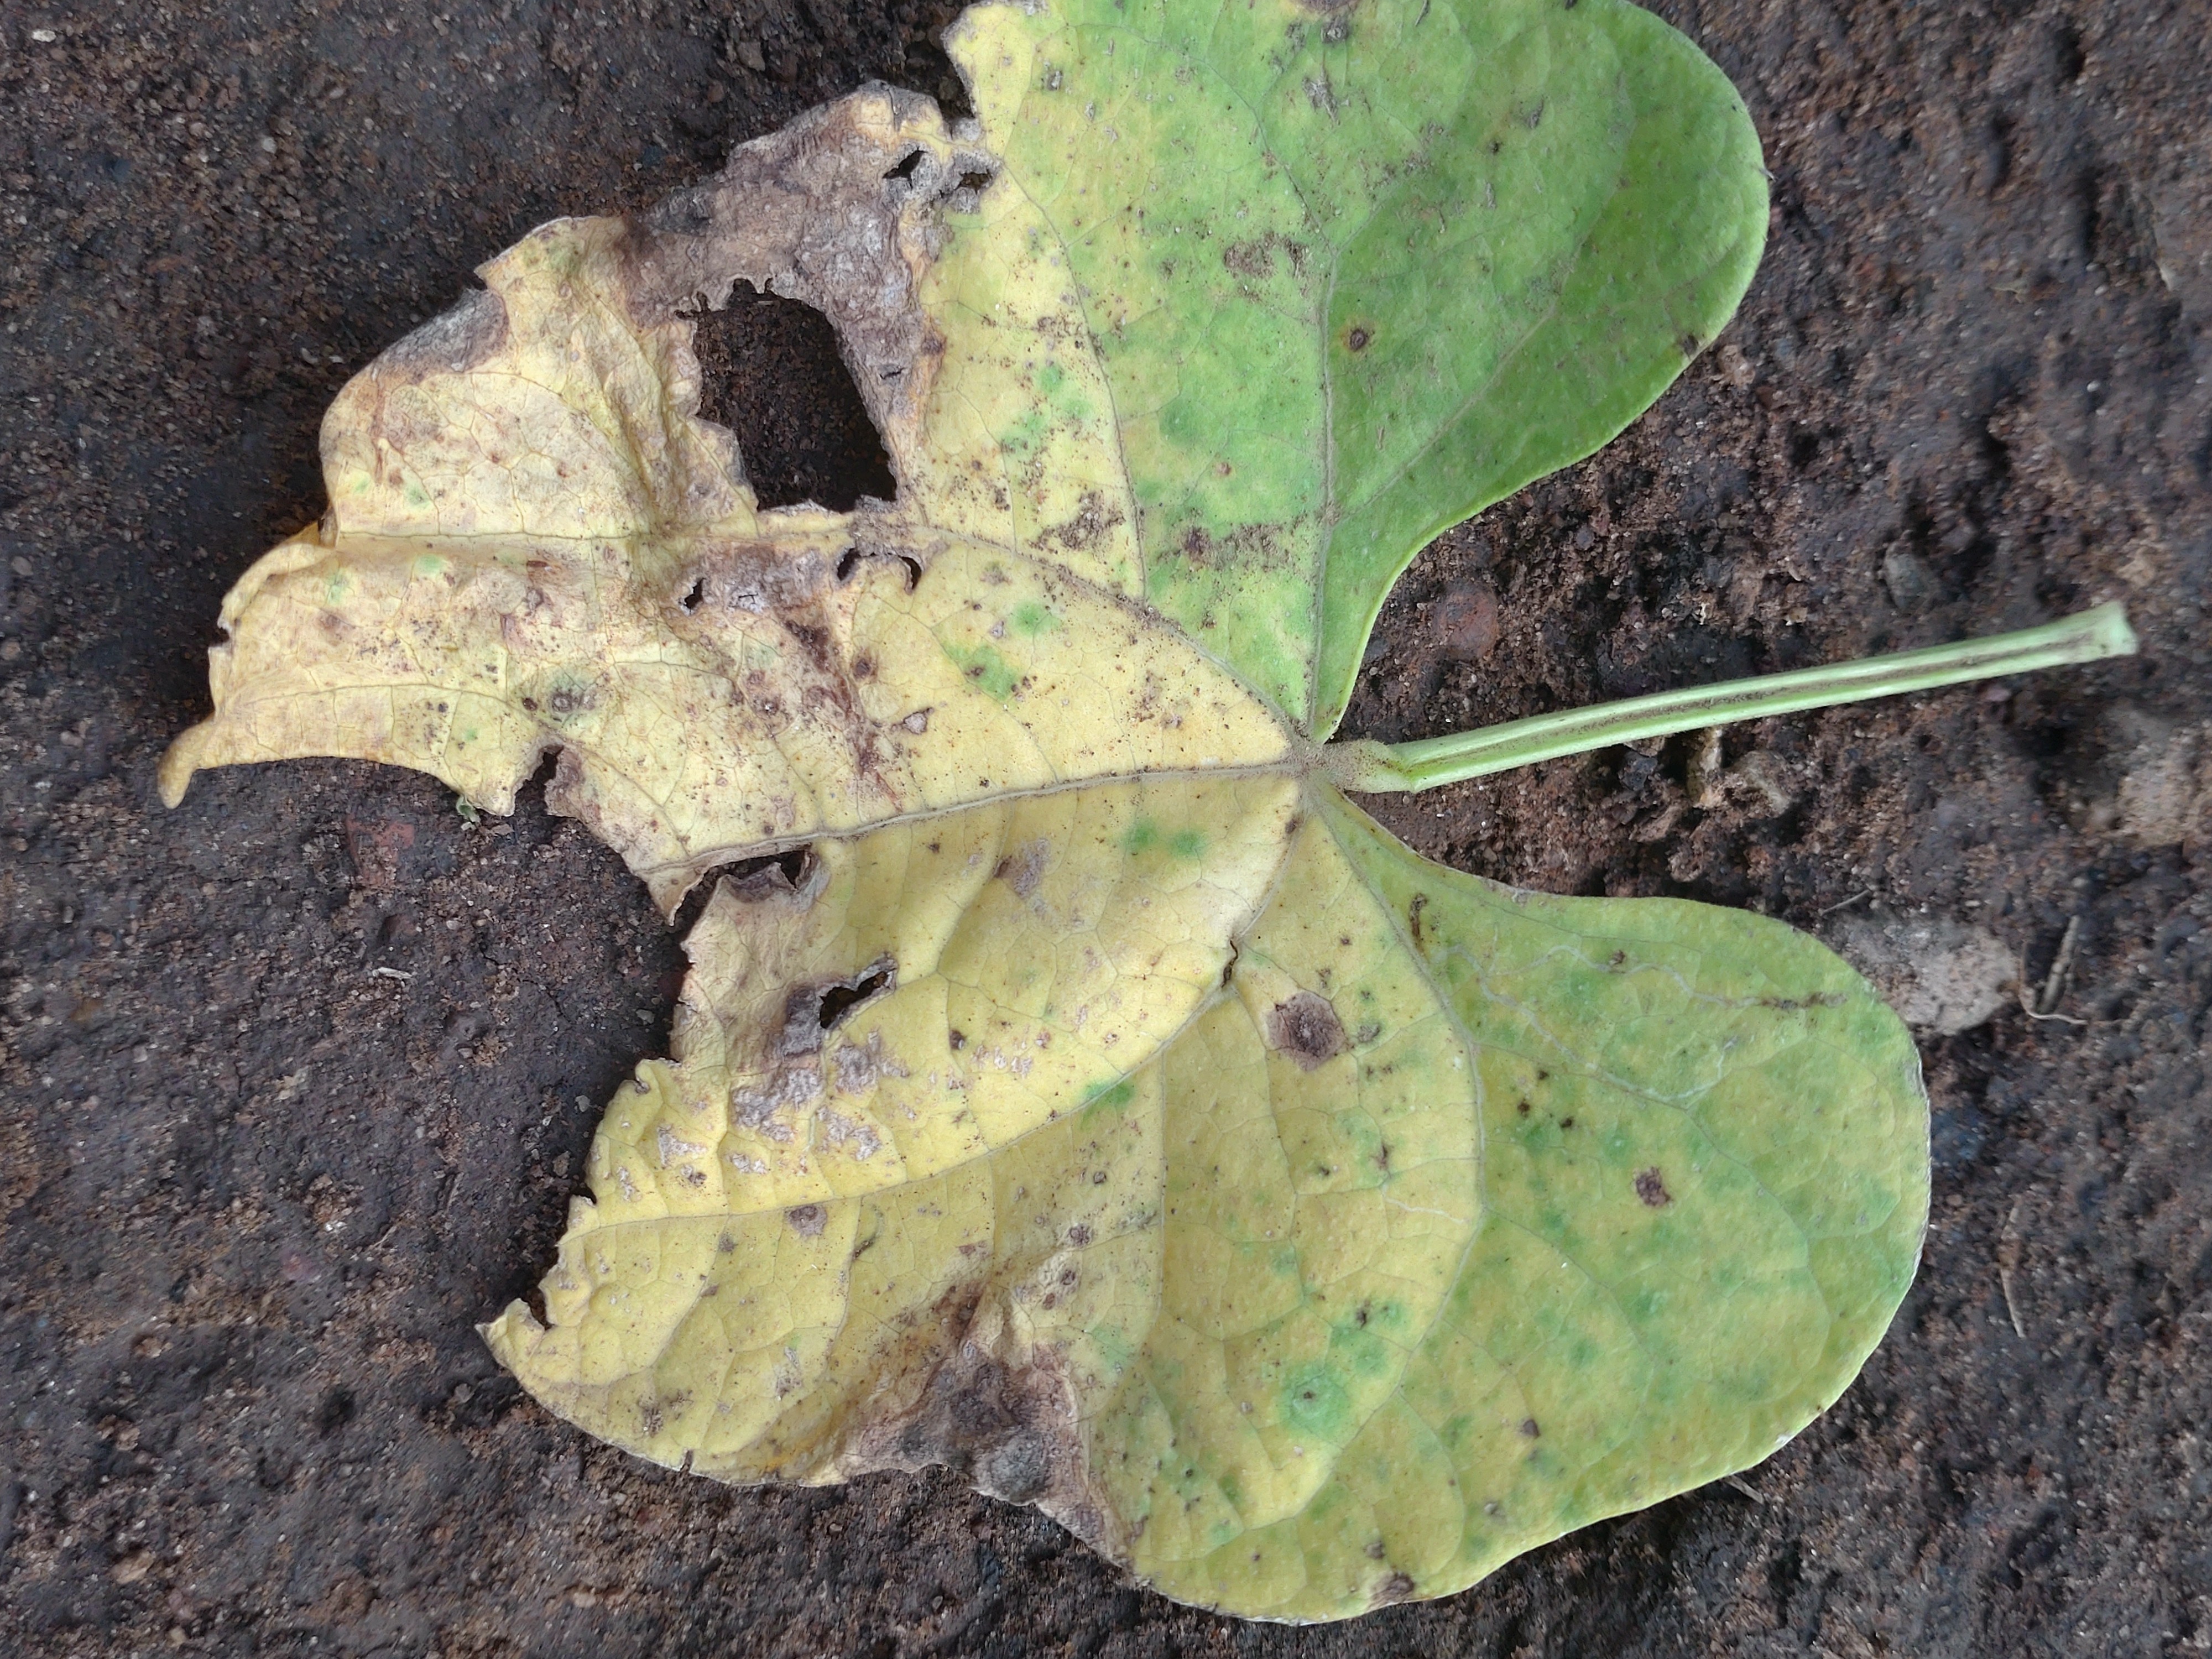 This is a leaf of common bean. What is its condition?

anthracnose
